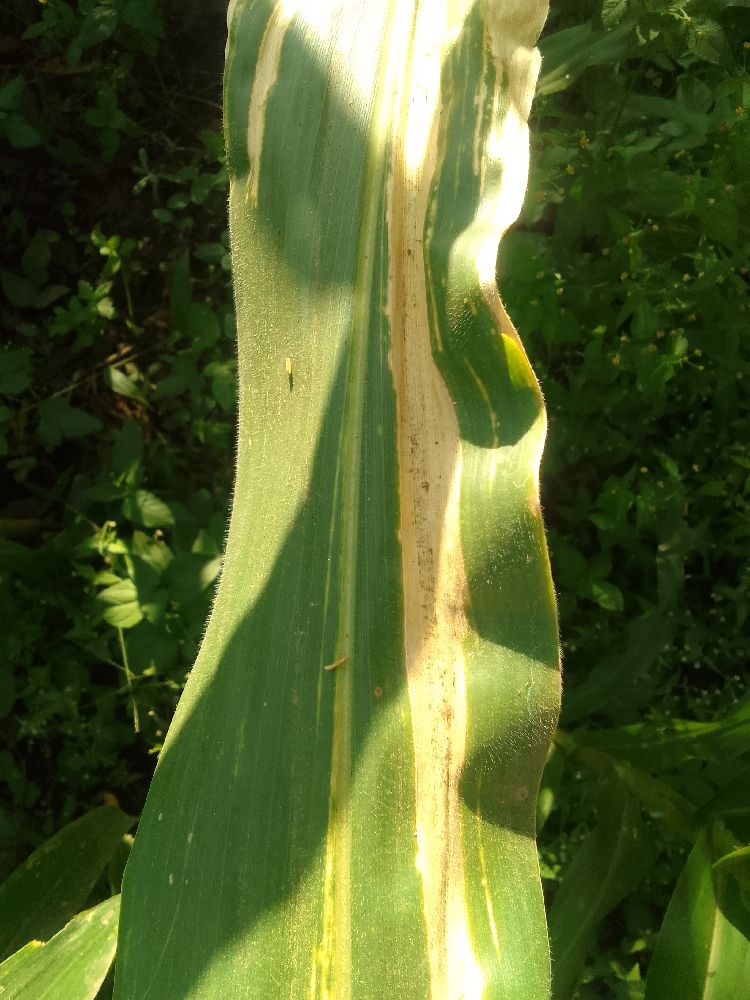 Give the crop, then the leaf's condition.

maize, maize lethal necrosis
